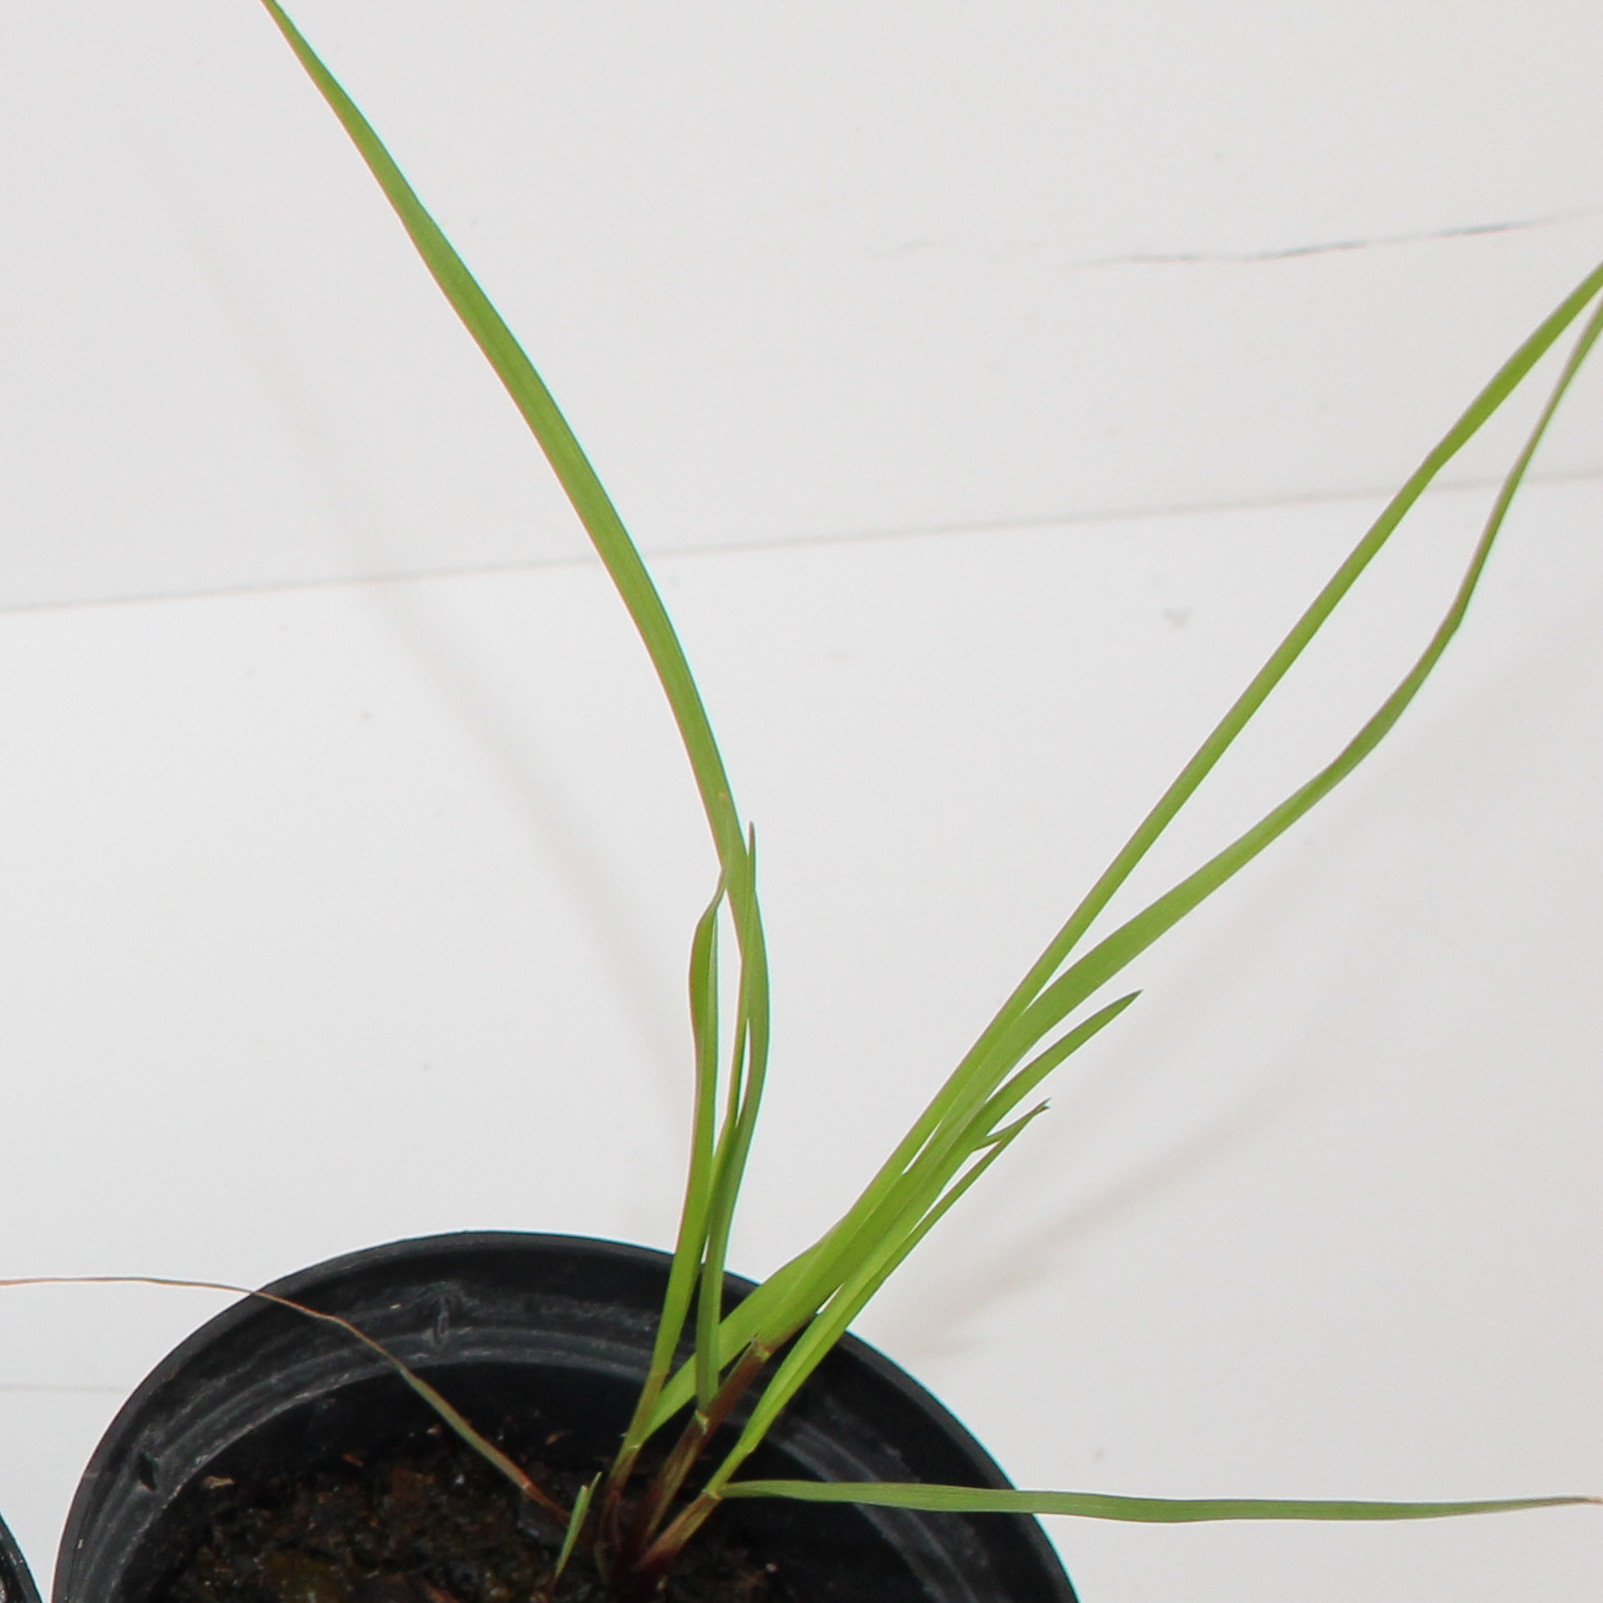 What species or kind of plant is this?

Lolium multiflorum
